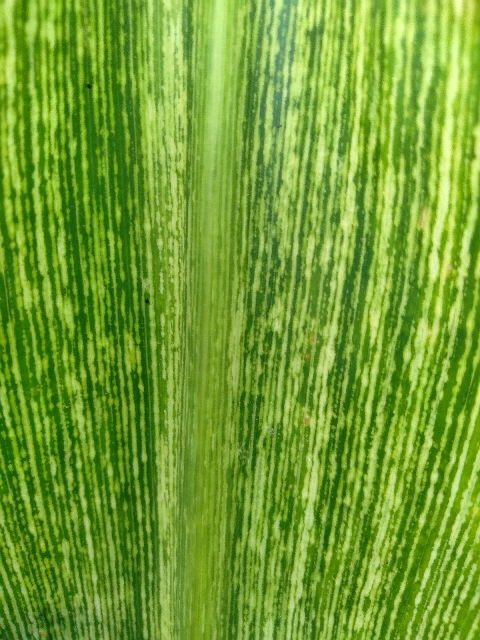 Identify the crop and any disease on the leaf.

maize, maize streak virus
